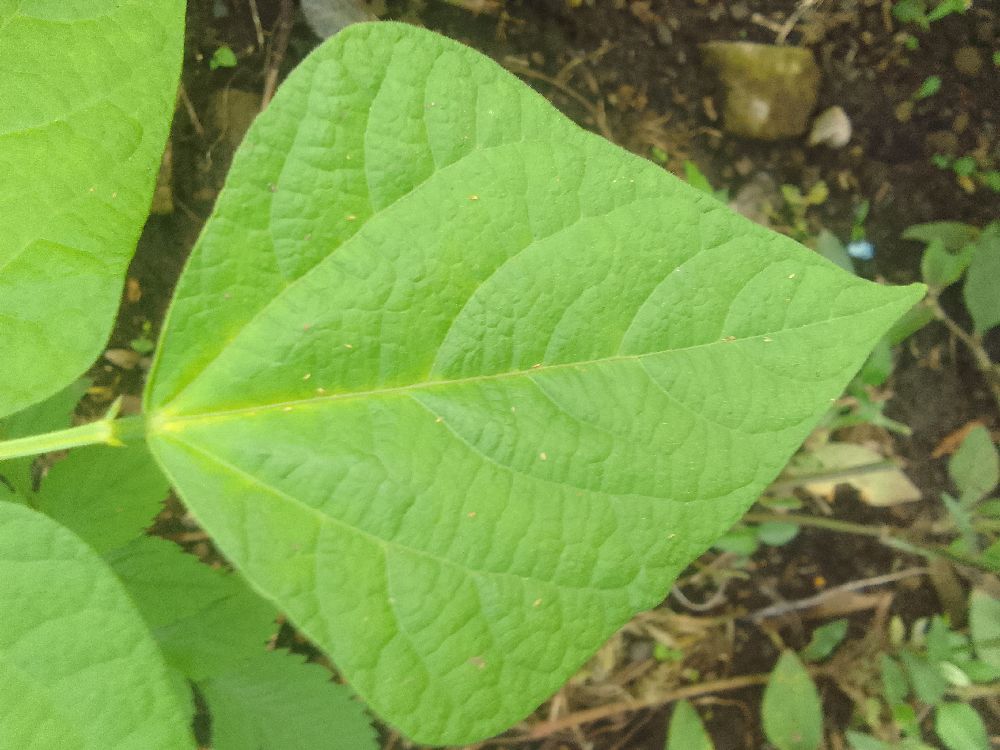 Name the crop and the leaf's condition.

common bean, healthy
